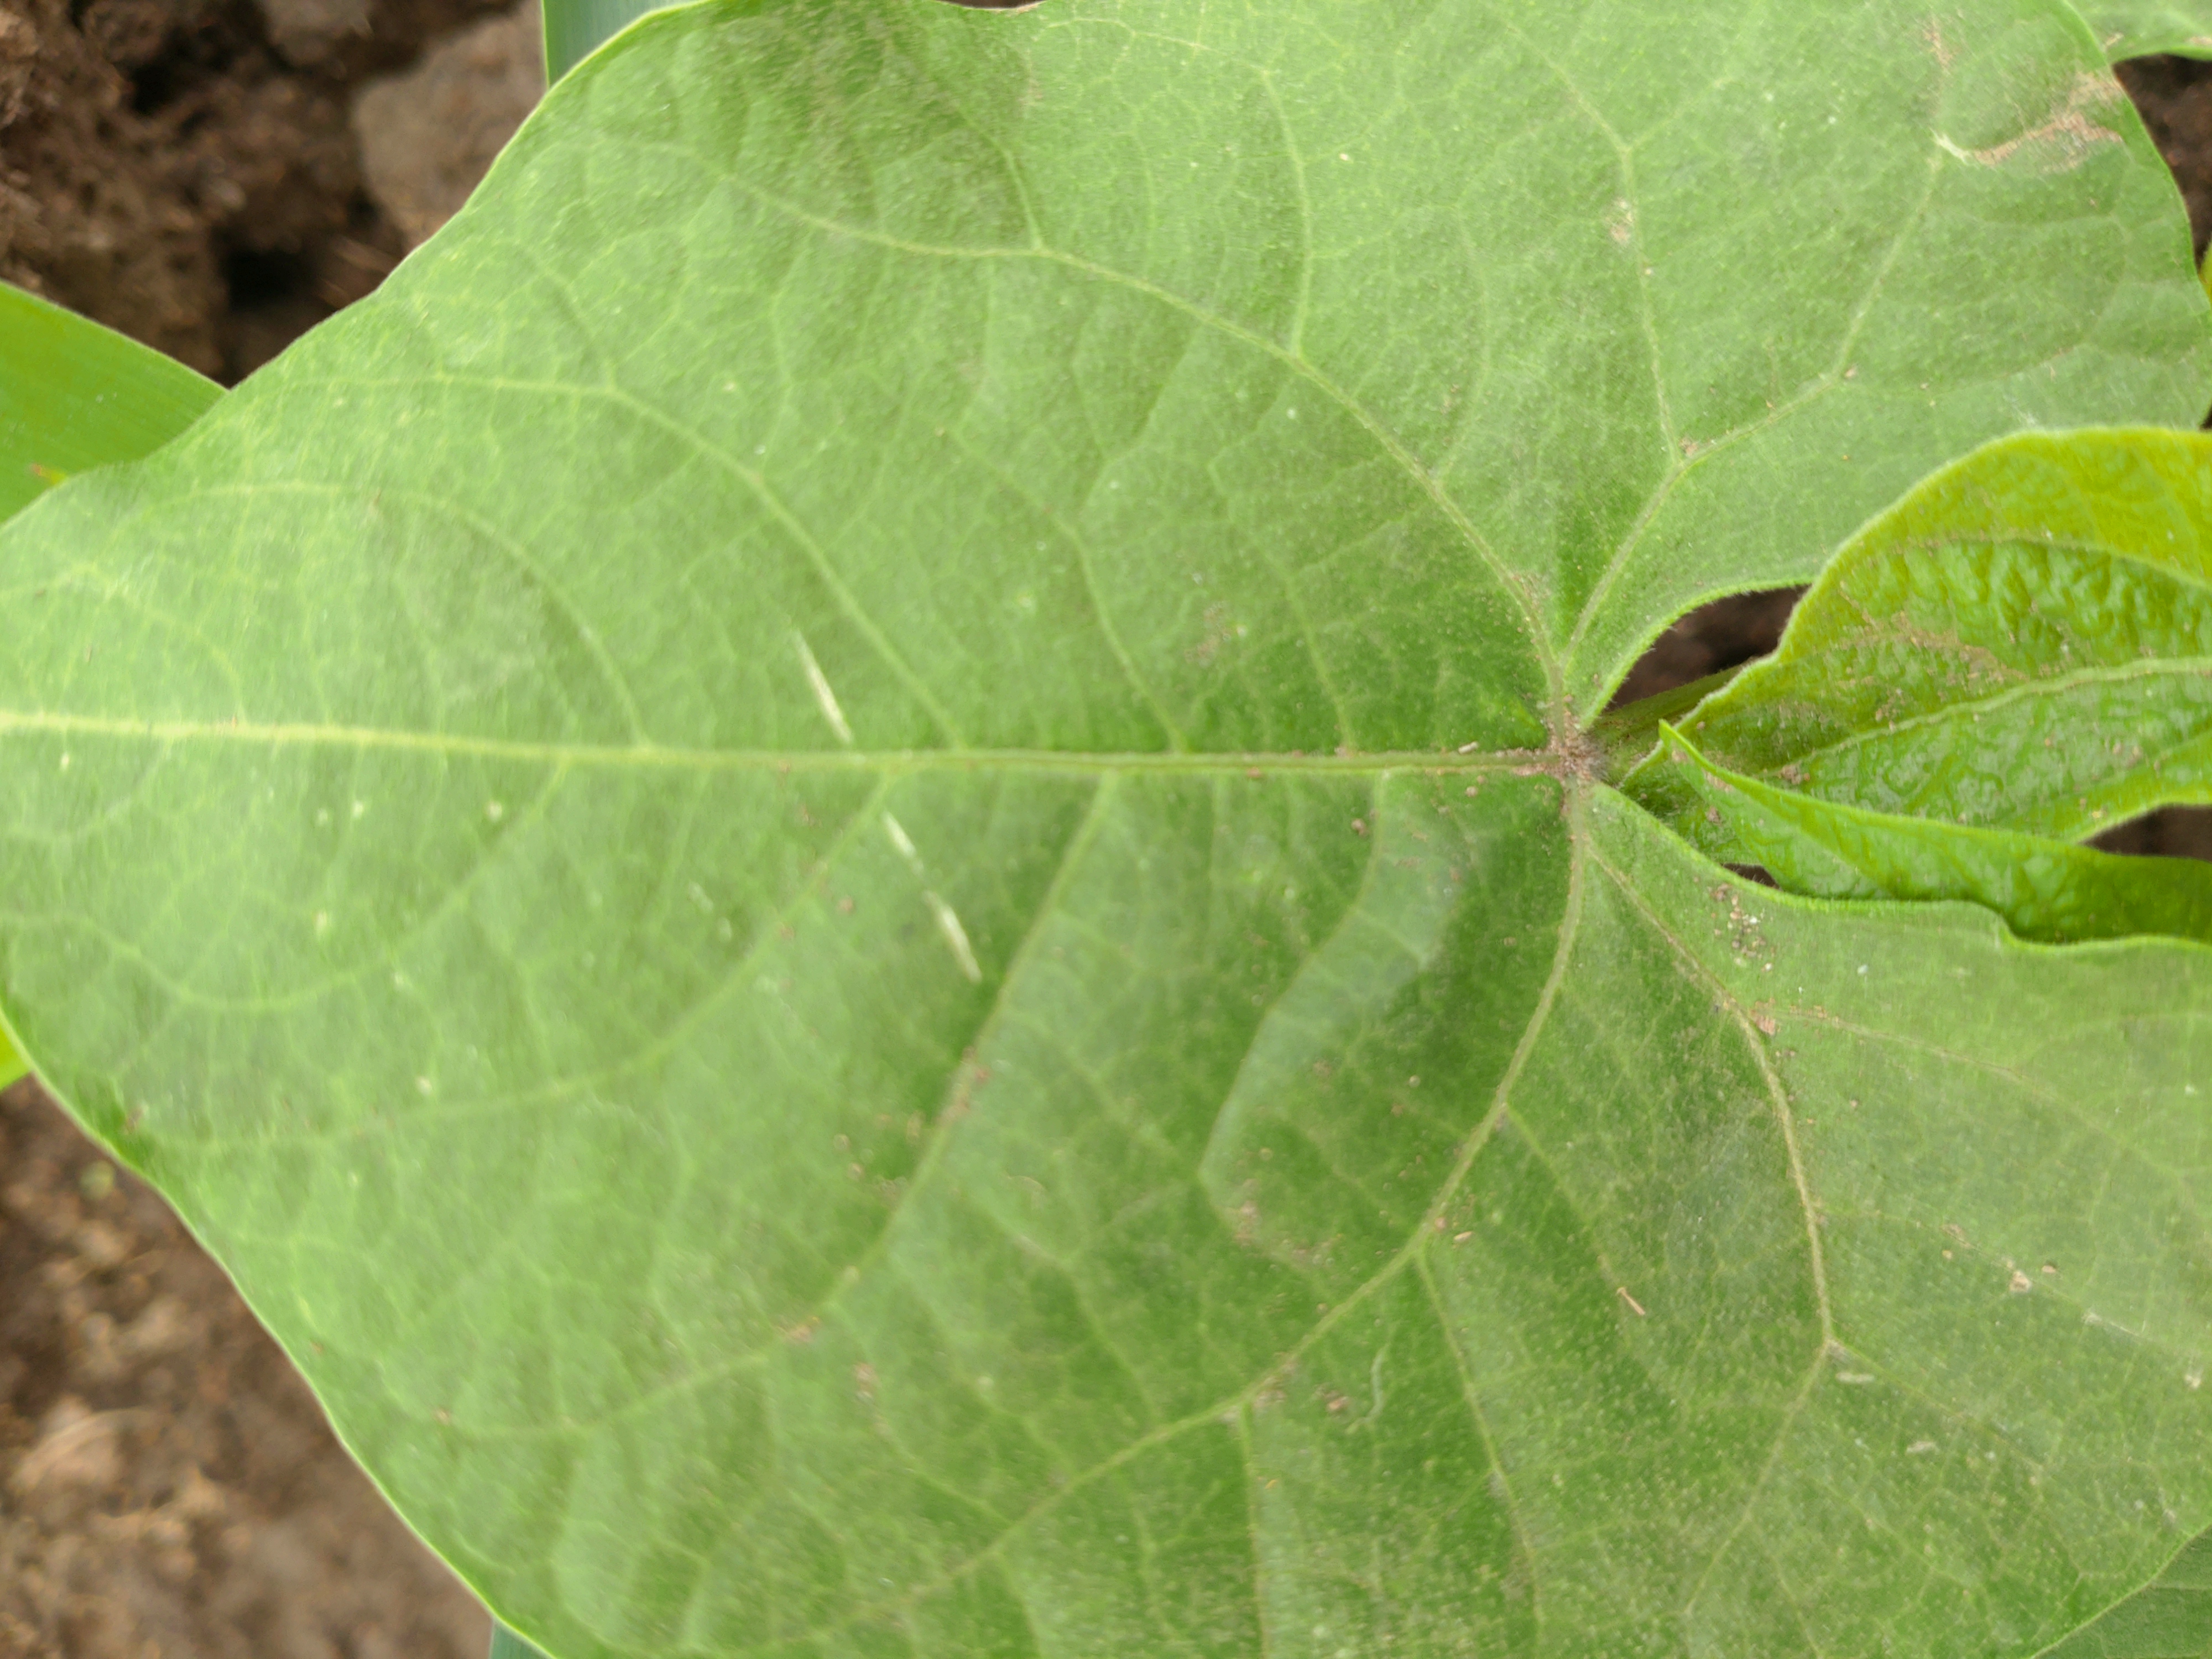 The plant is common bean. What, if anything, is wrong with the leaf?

healthy
